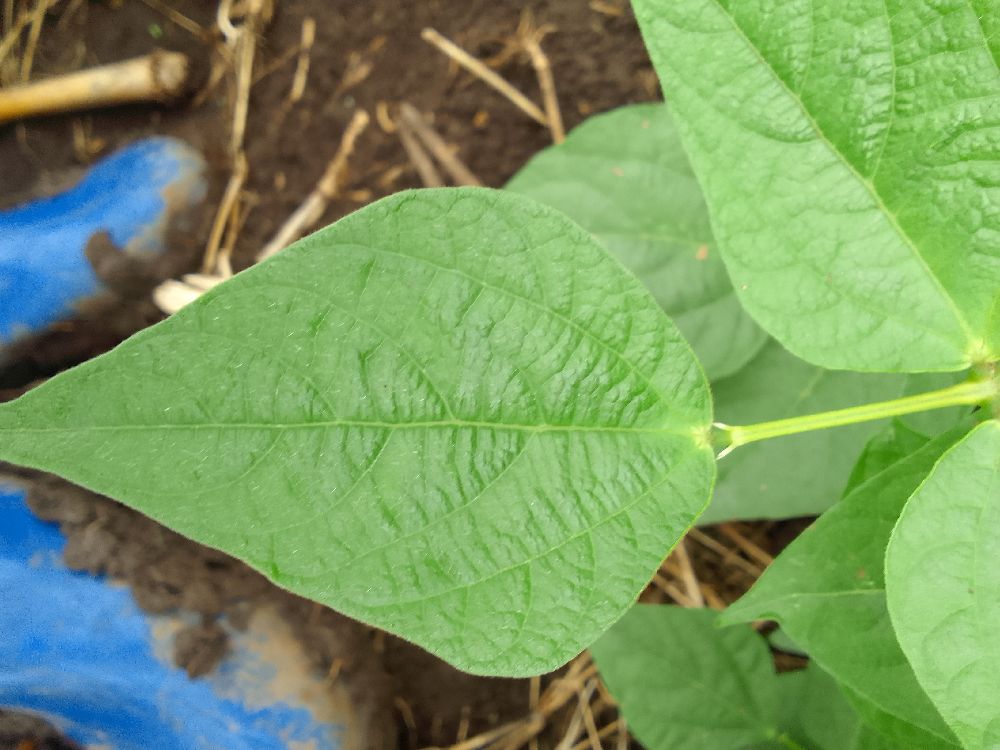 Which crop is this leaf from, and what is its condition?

common bean, healthy
